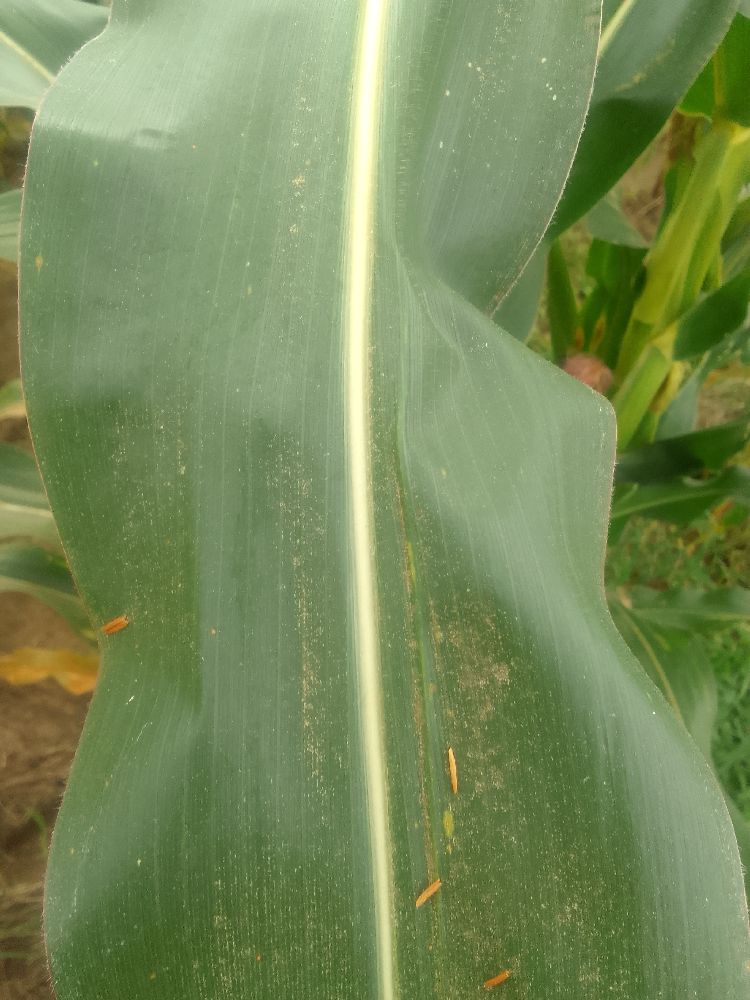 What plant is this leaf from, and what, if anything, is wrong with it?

maize, healthy
